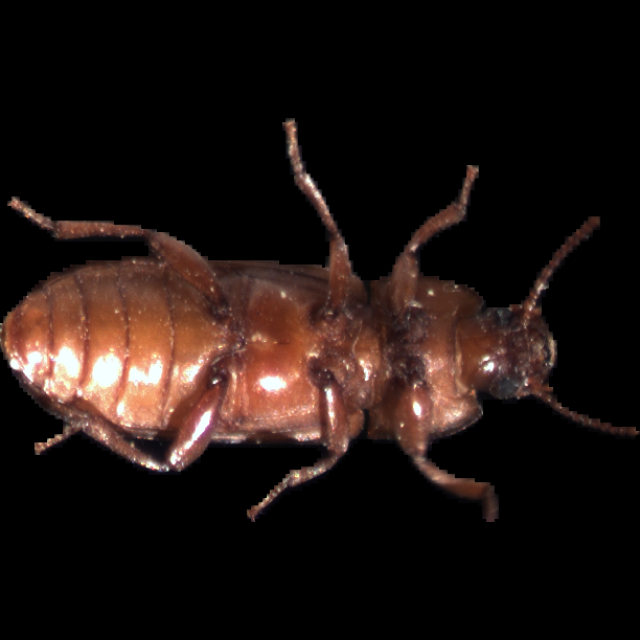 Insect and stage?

mealworm beetle
